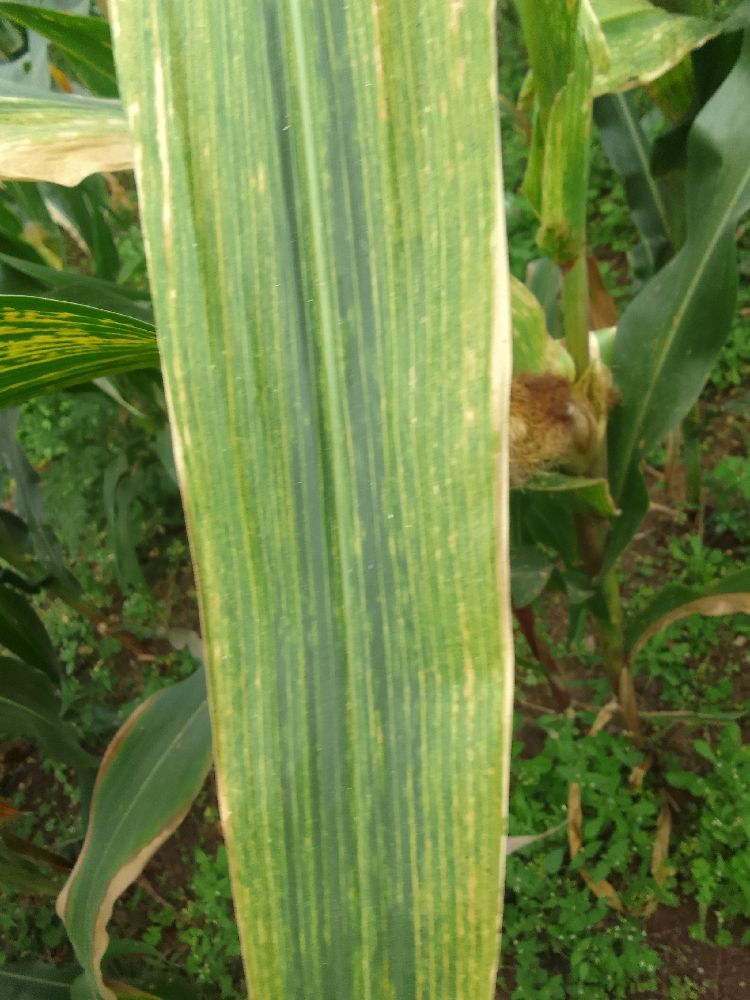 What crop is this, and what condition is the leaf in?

maize, maize lethal necrosis
